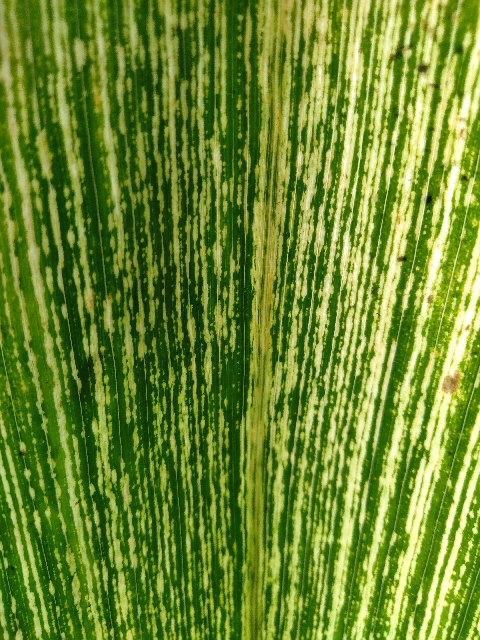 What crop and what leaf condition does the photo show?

maize, maize streak virus
